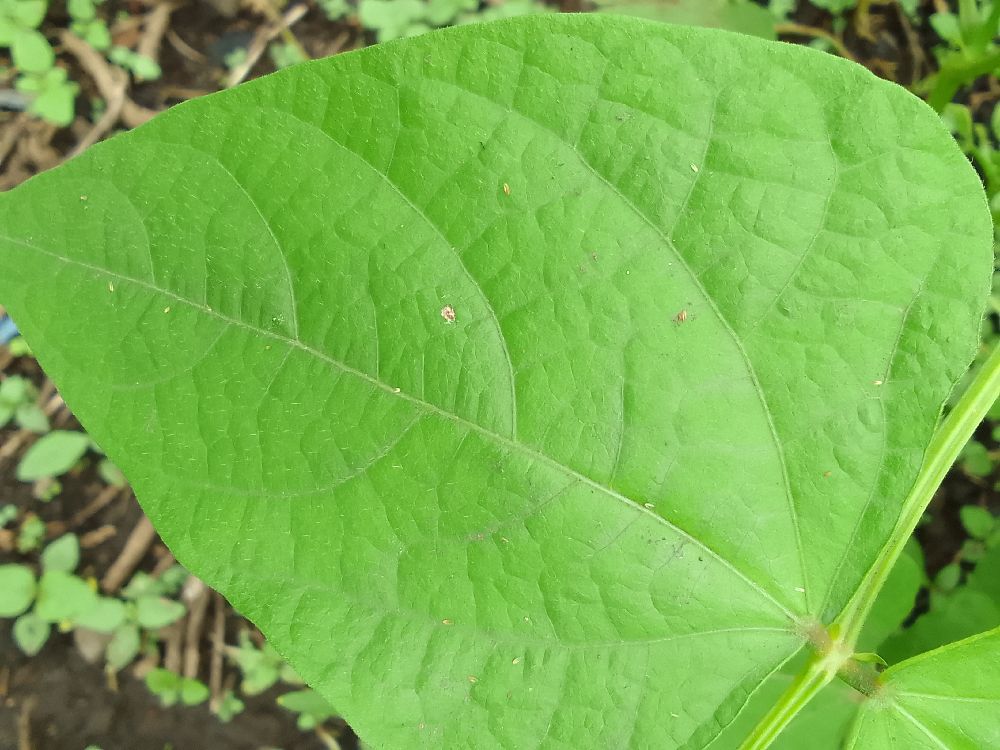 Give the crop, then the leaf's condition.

common bean, healthy
